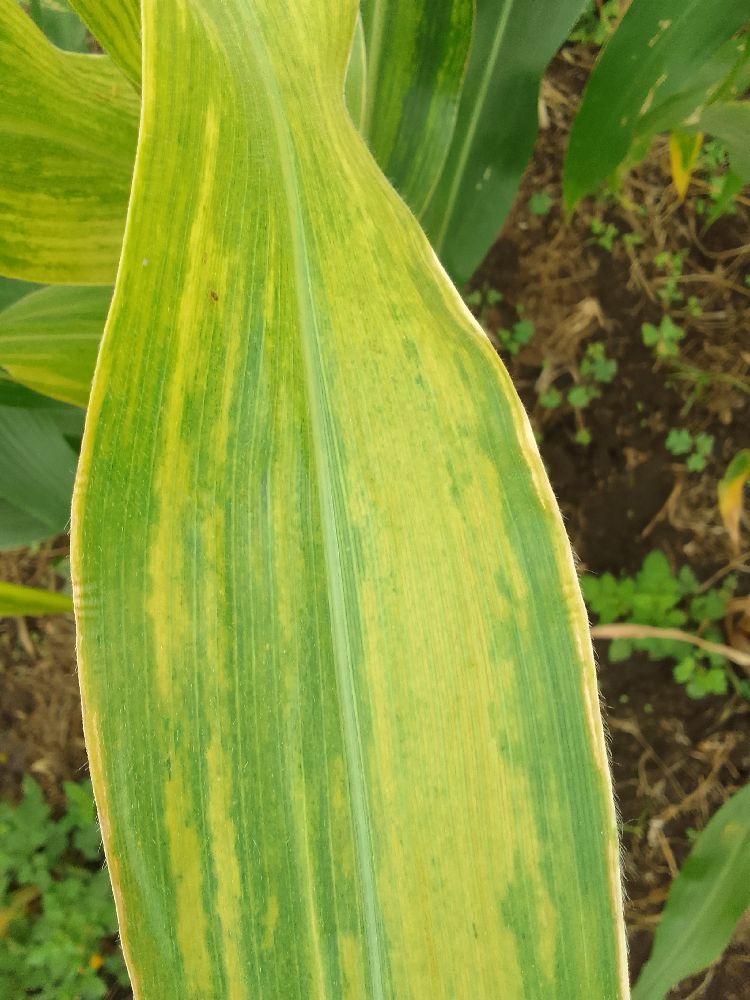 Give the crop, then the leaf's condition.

maize, maize lethal necrosis
